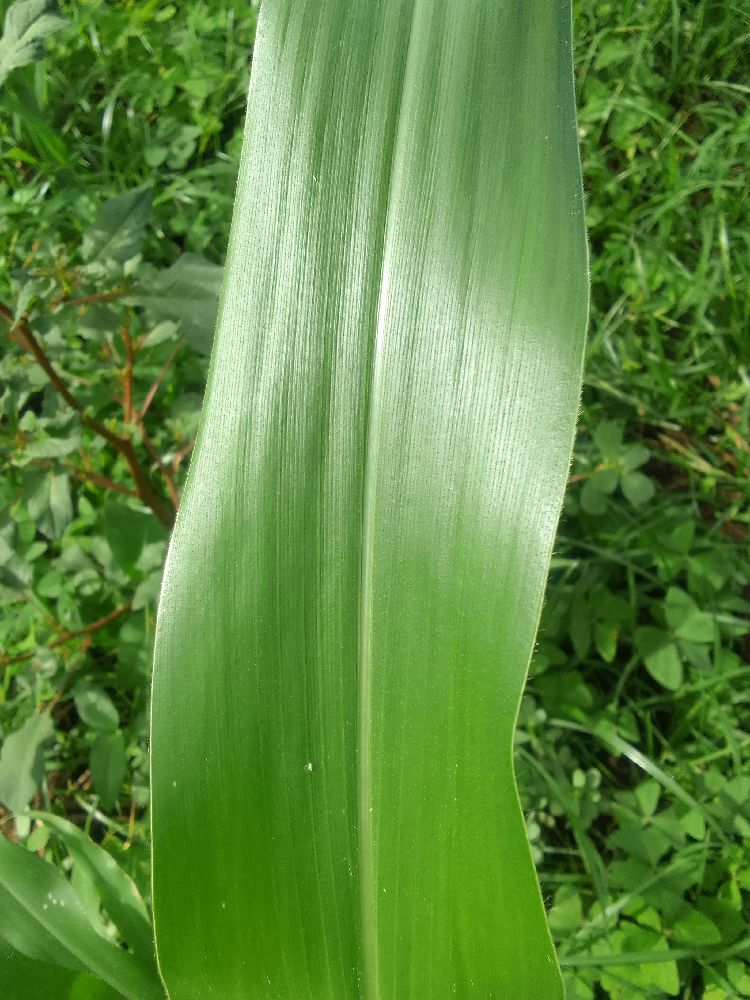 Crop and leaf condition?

maize, healthy
